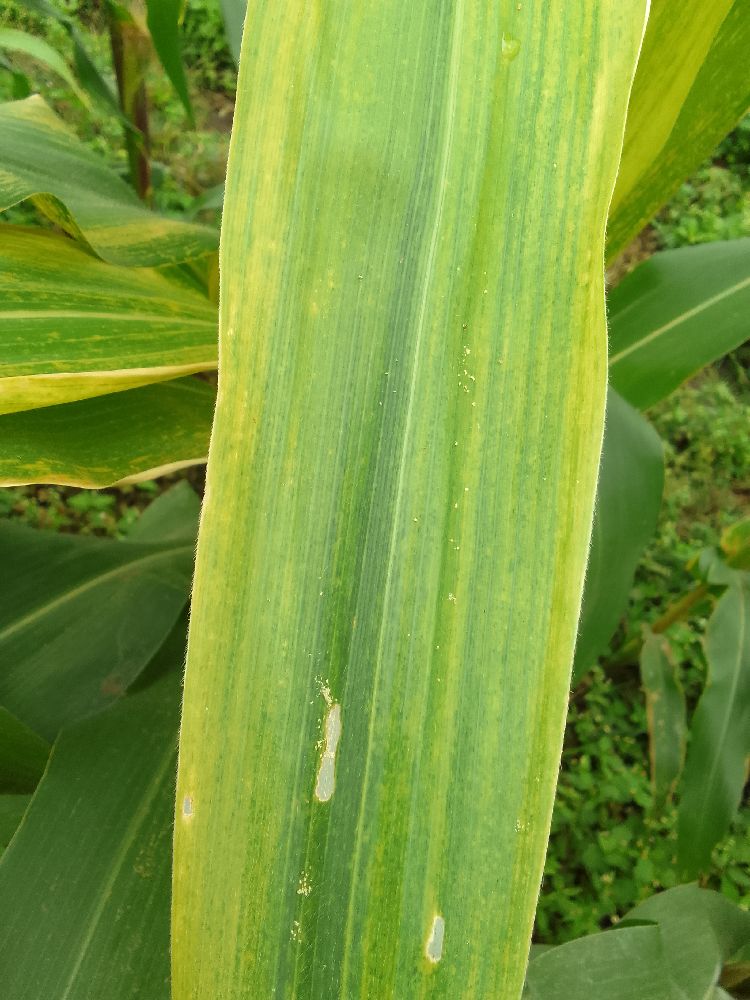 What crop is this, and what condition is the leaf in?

maize, maize lethal necrosis
